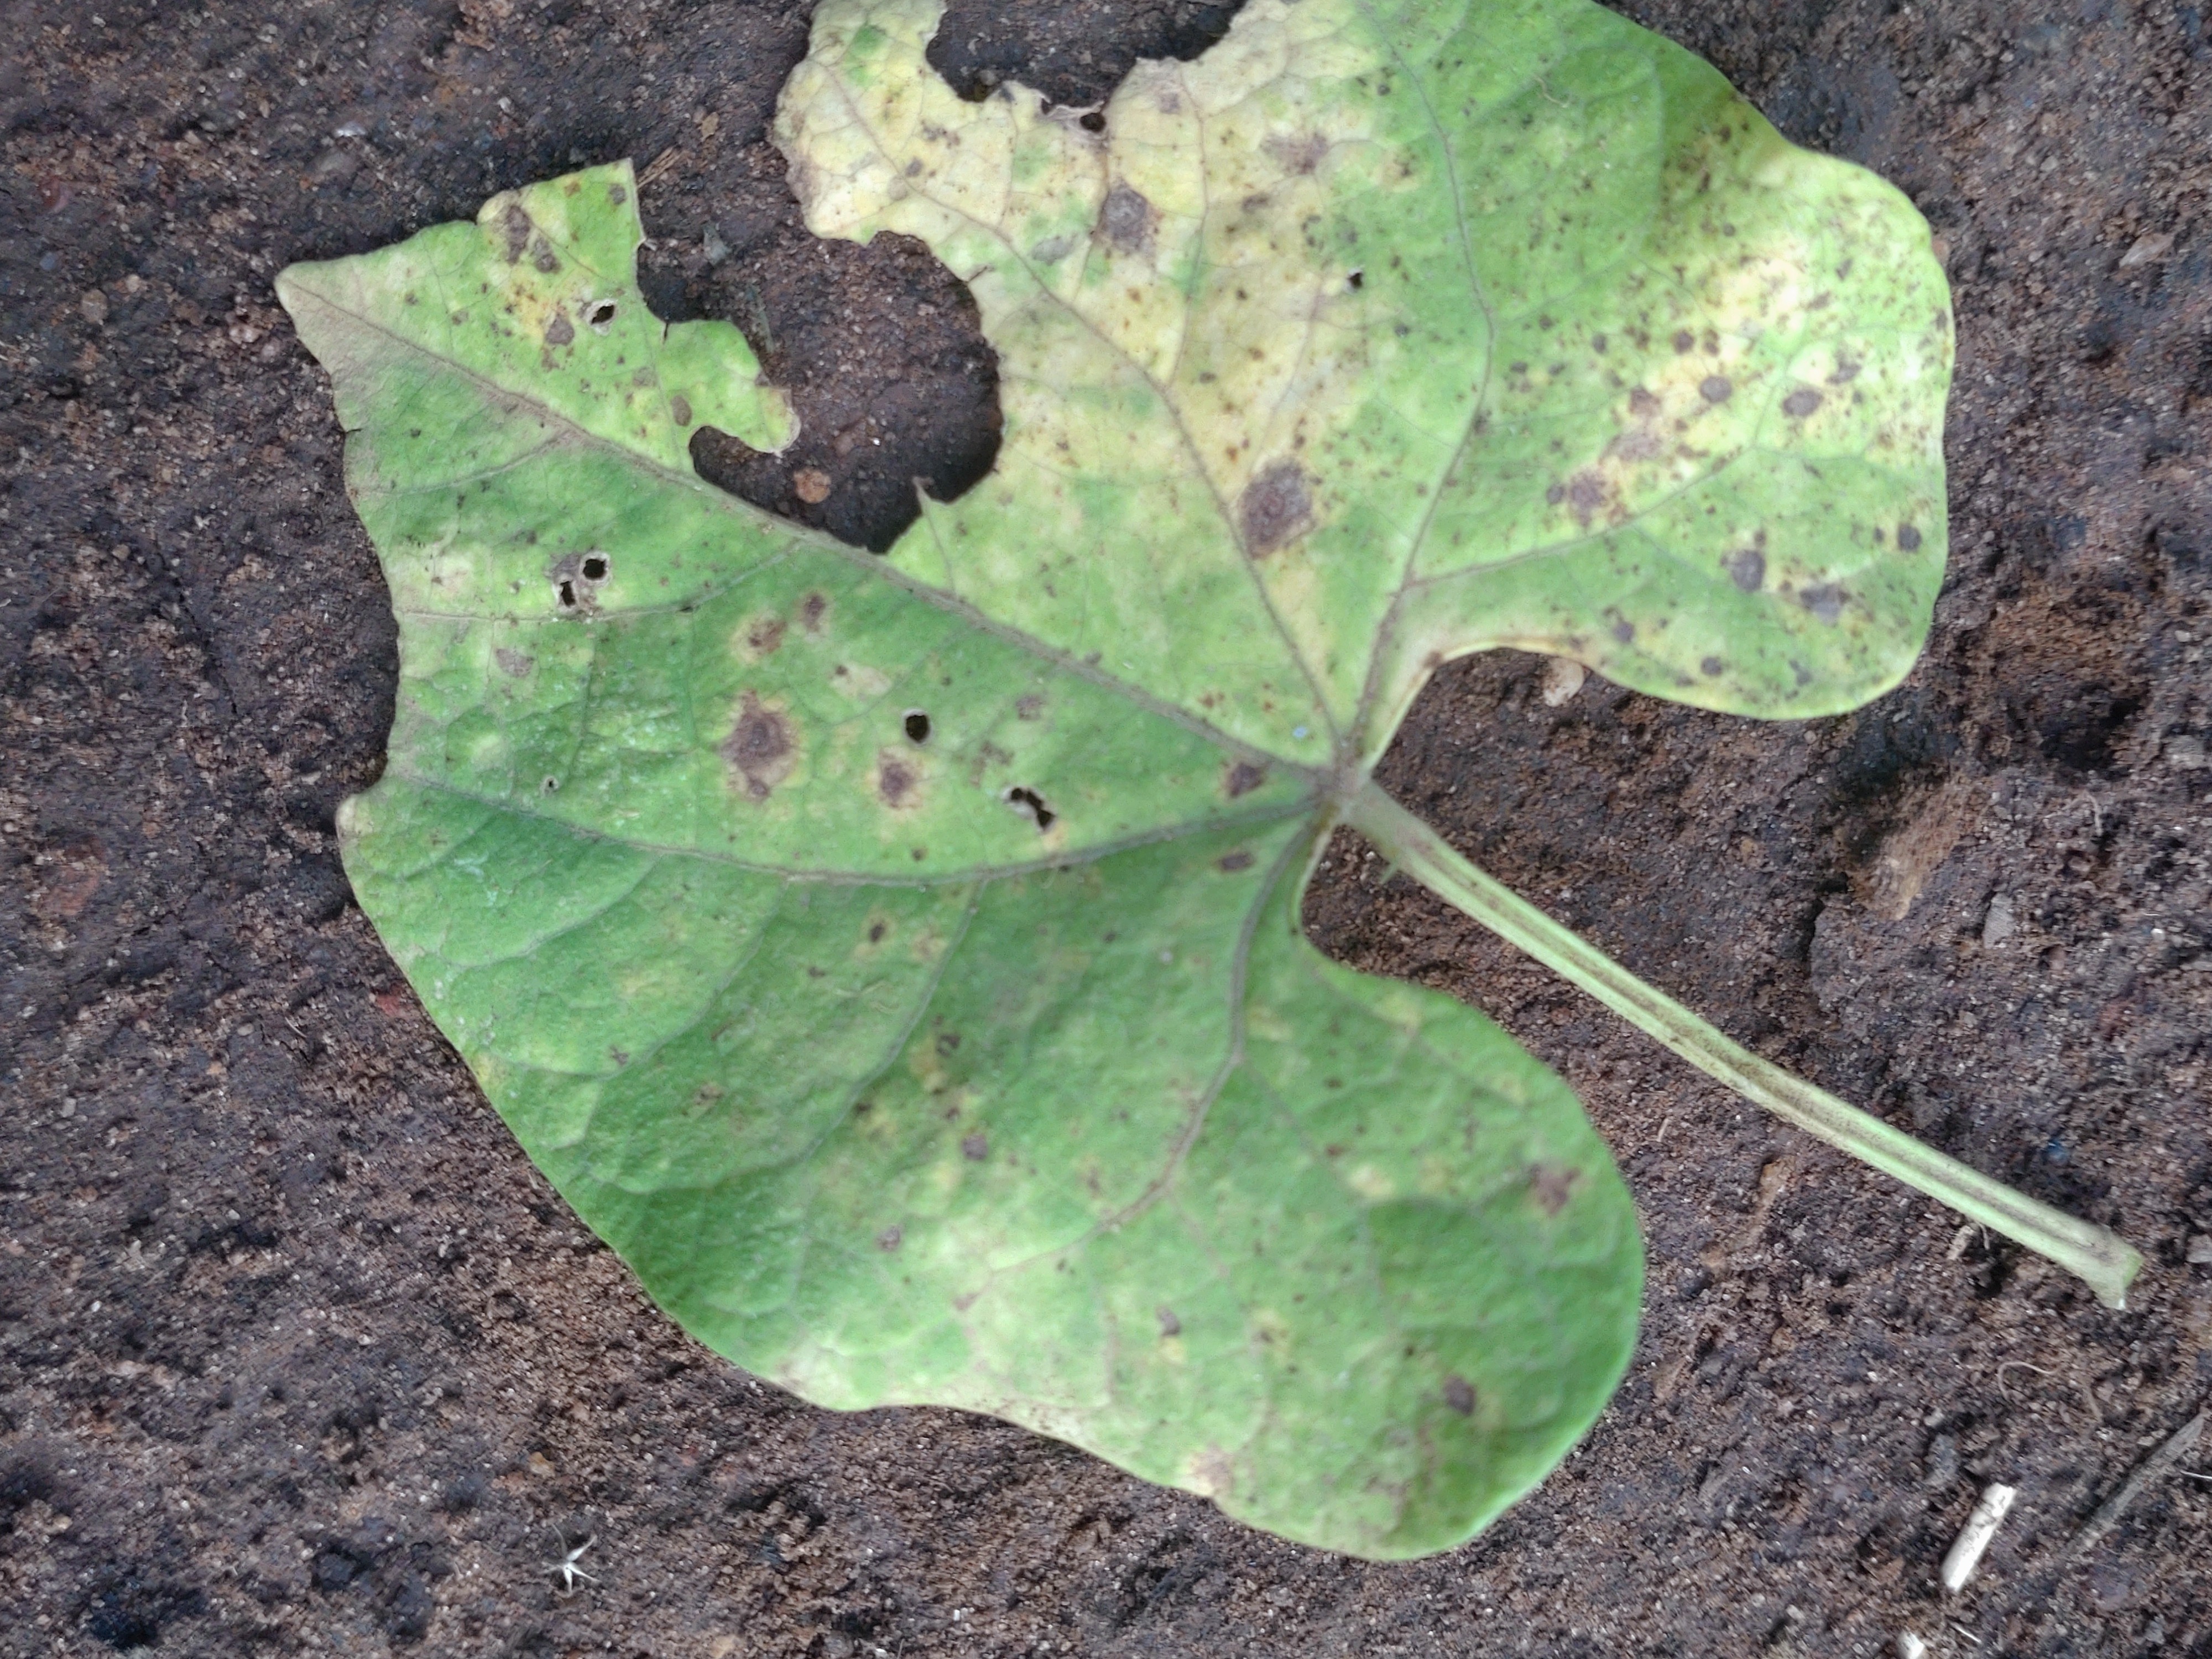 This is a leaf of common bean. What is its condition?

anthracnose
